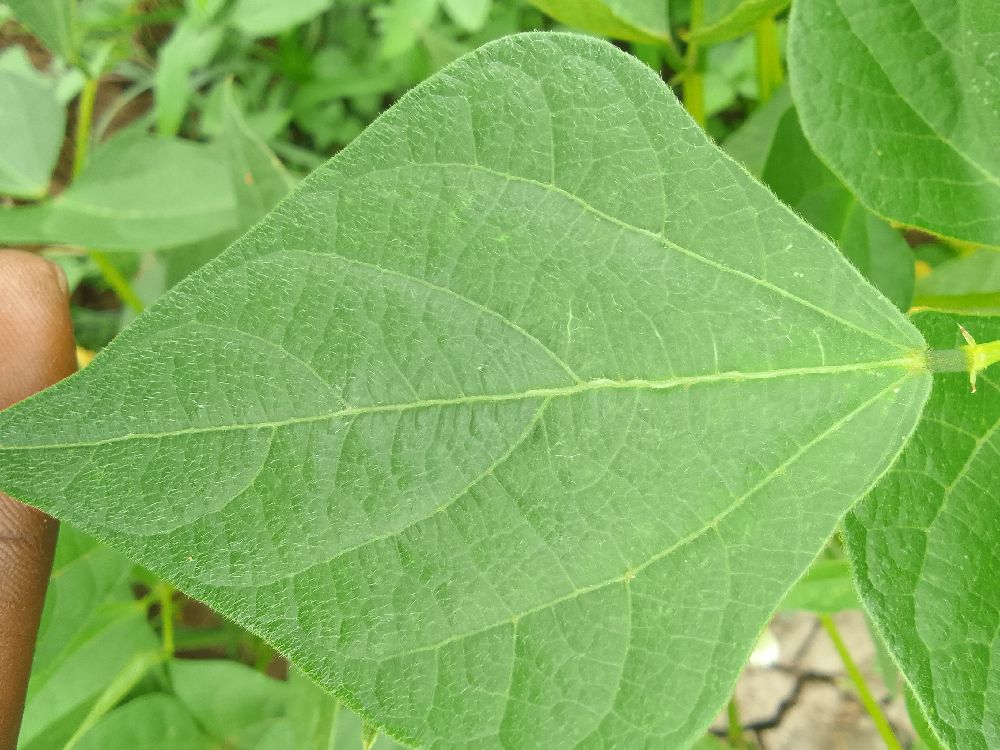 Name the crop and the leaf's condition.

common bean, healthy
